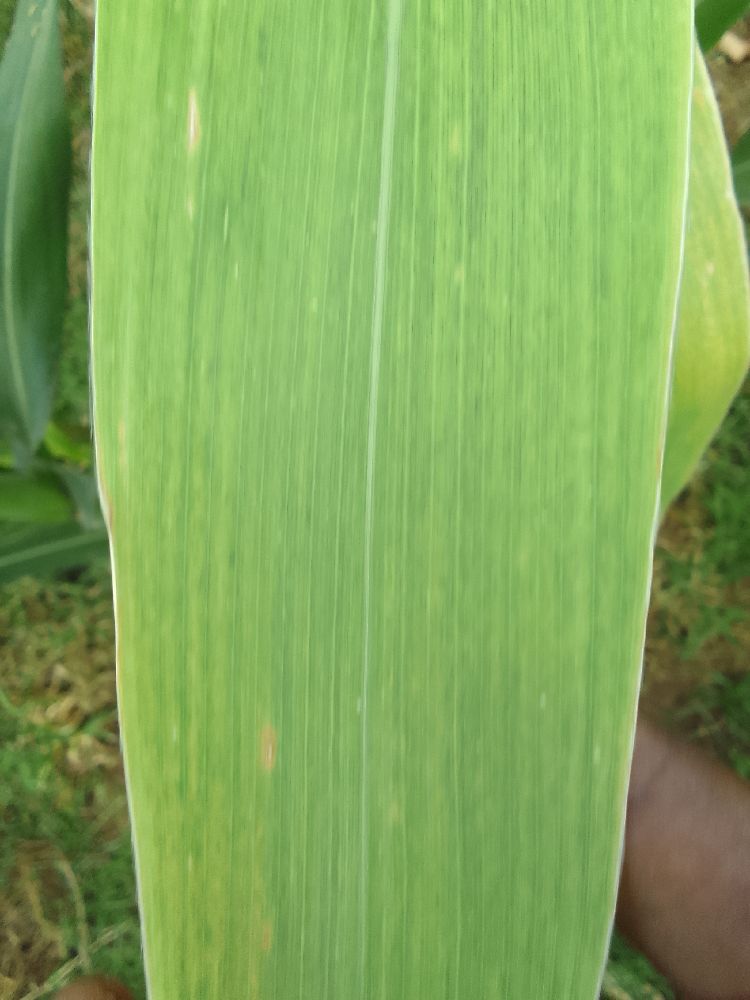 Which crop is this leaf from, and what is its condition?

maize, maize lethal necrosis
